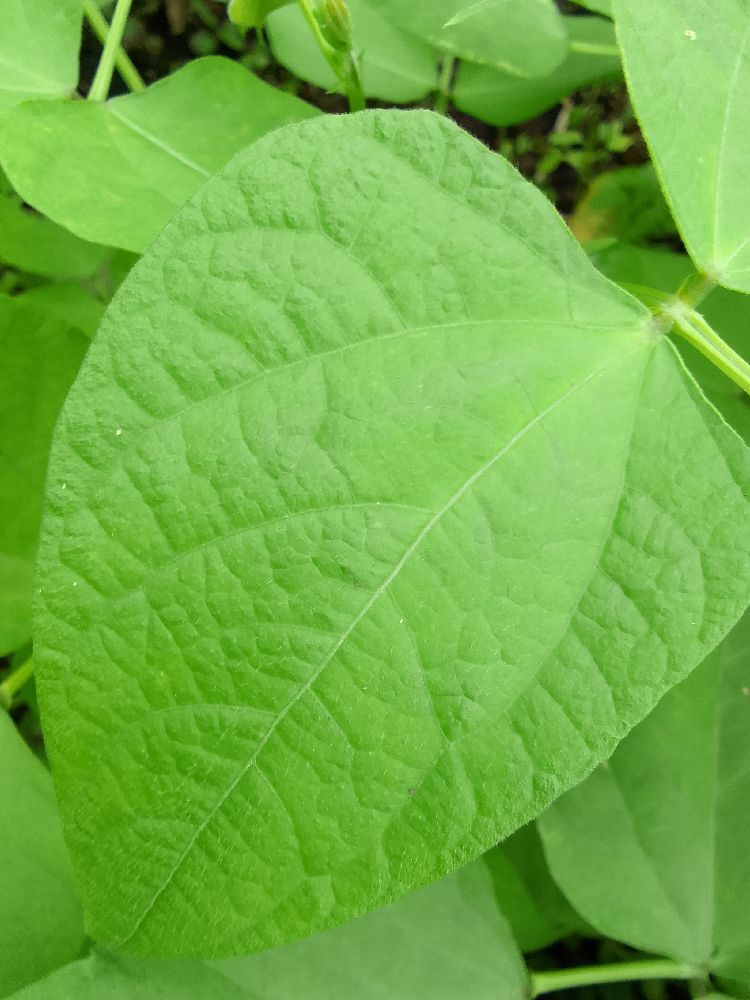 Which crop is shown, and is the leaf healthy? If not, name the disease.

common bean, healthy
